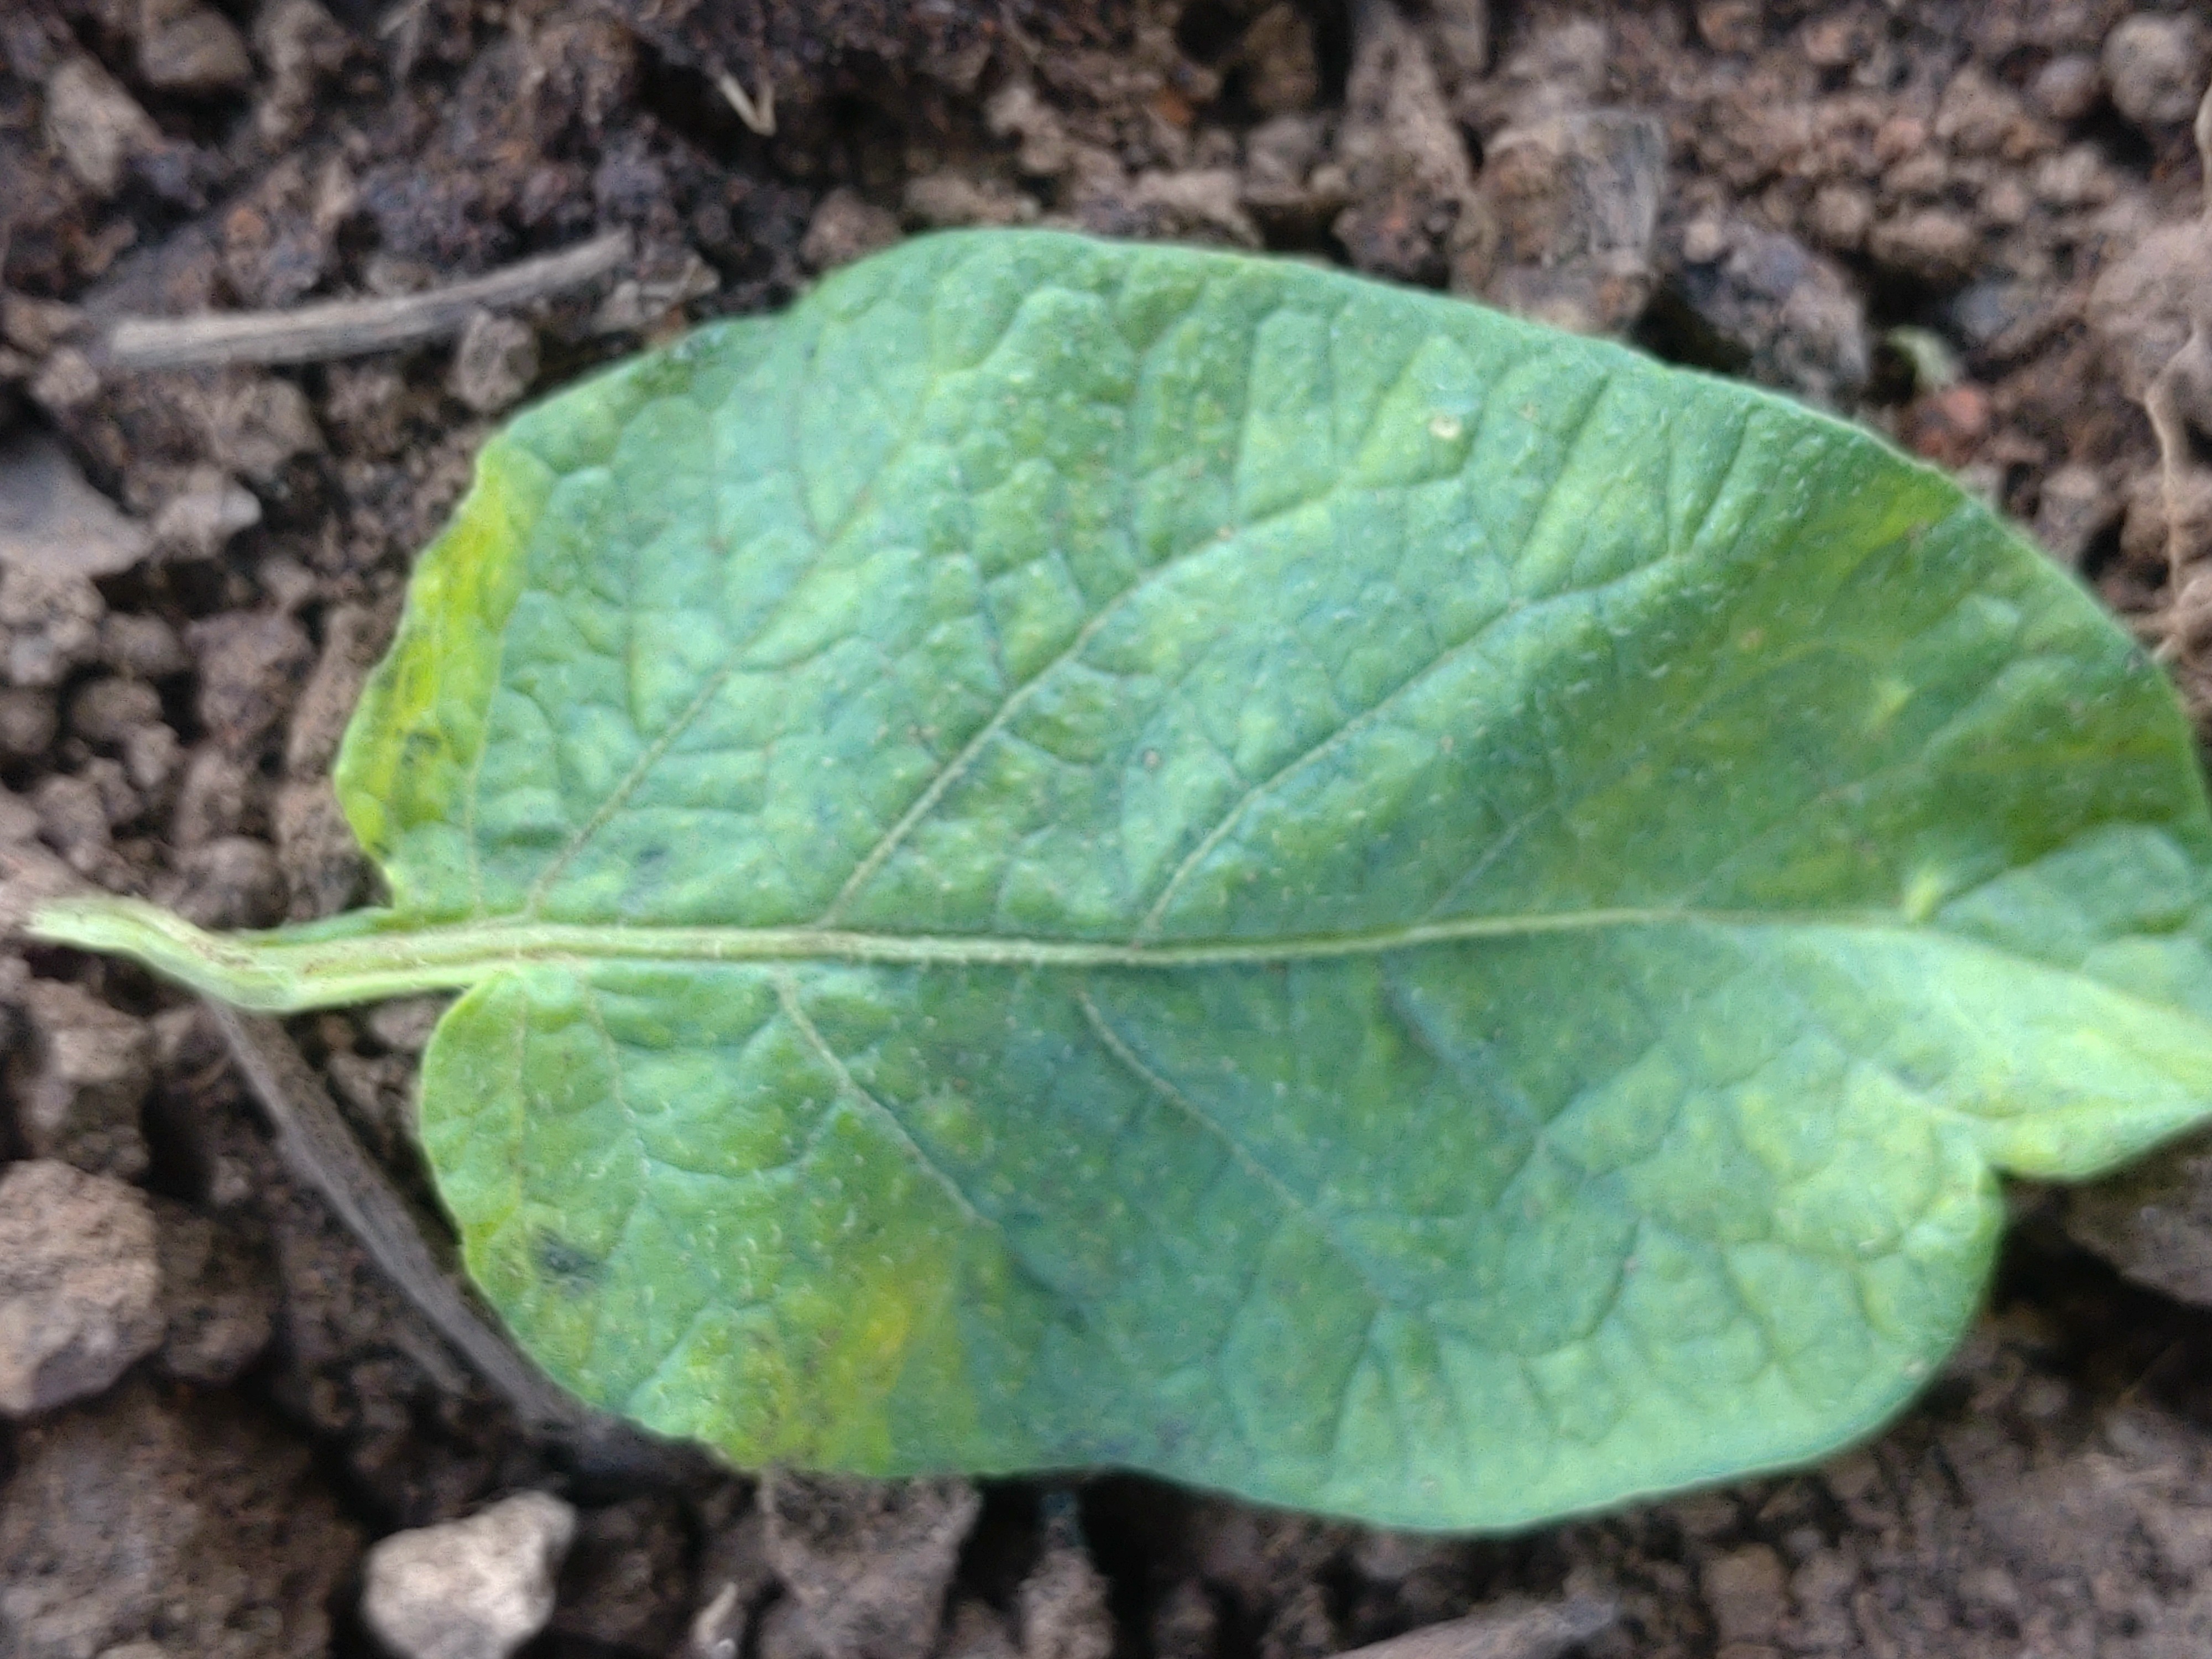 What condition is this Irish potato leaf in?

late blight
